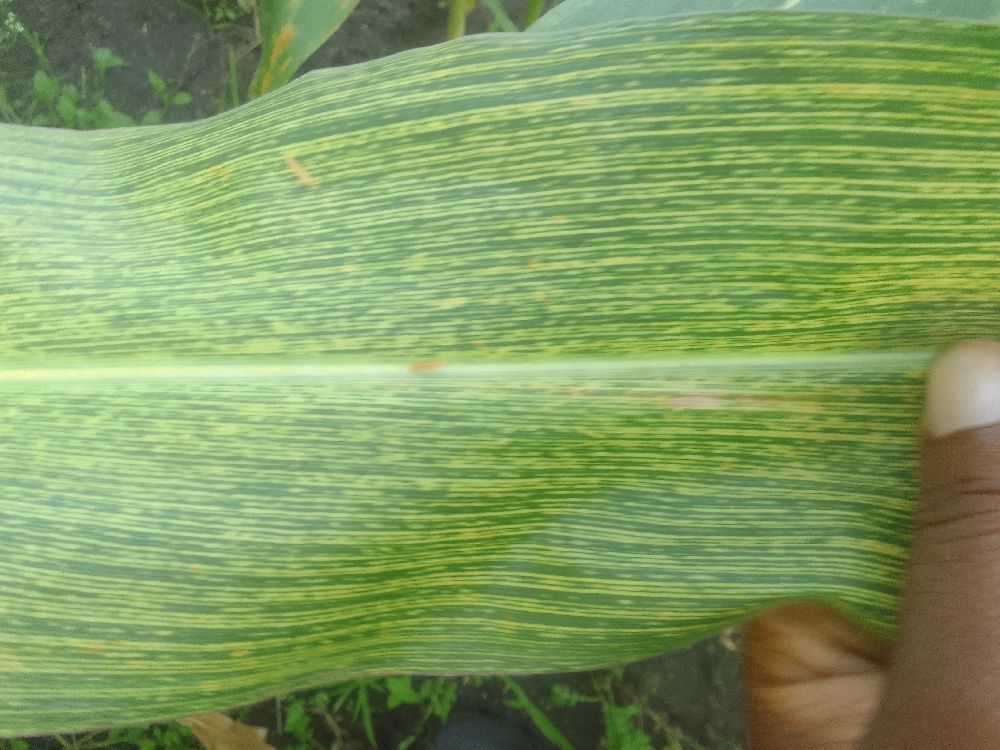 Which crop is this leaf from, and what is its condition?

maize, maize streak virus
